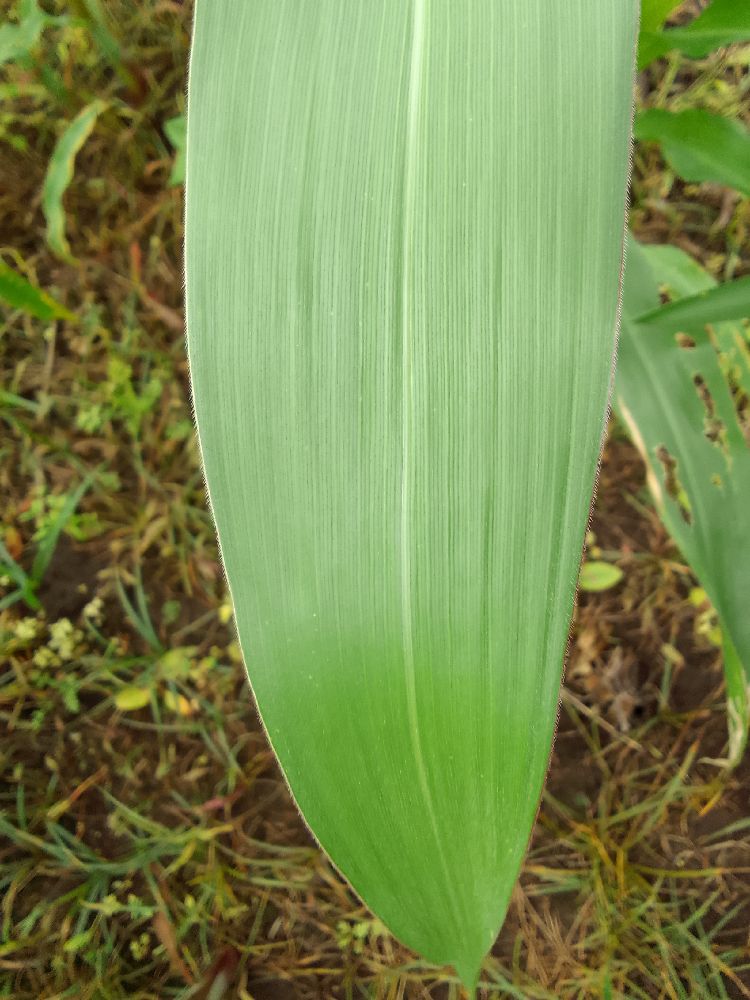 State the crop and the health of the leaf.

maize, healthy
